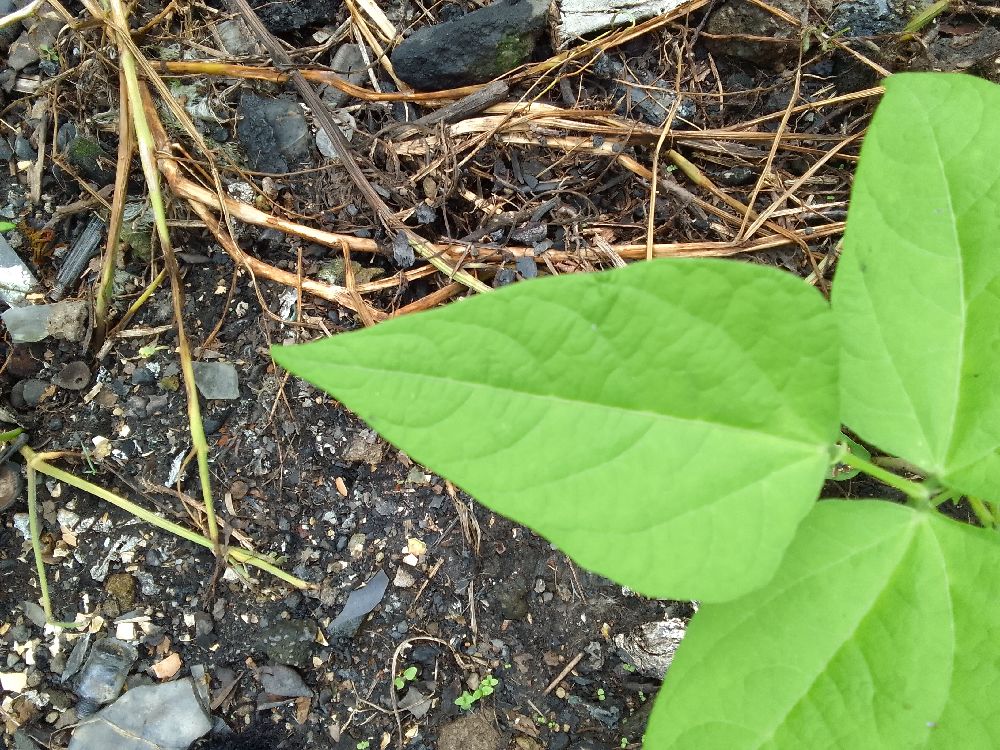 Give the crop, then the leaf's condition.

common bean, healthy
